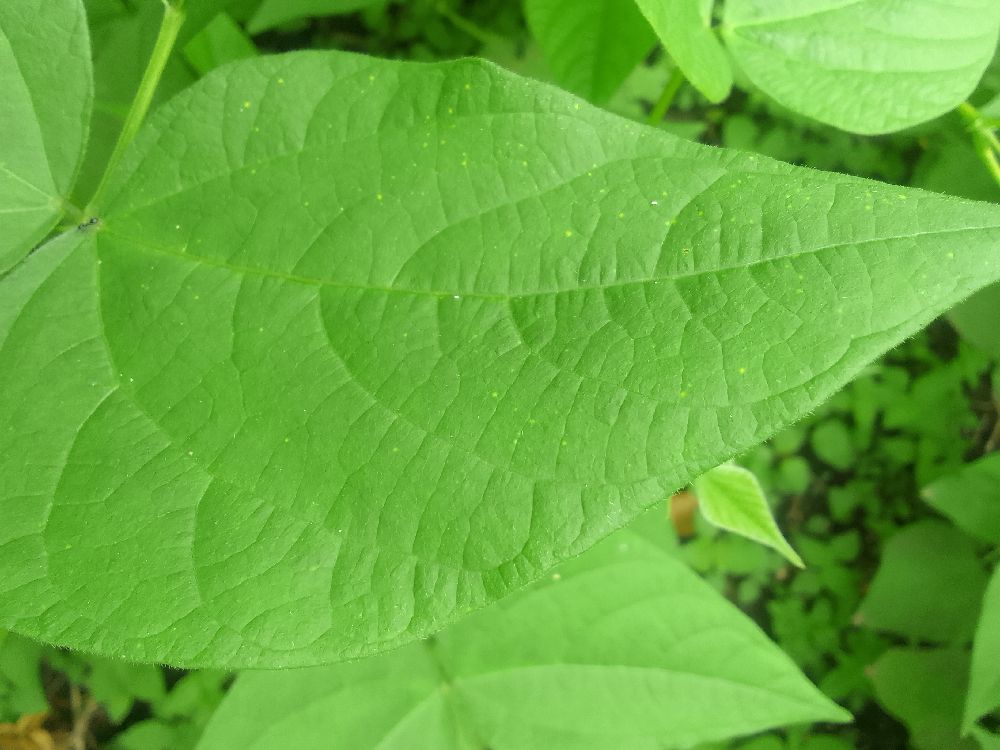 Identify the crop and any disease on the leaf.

common bean, healthy
